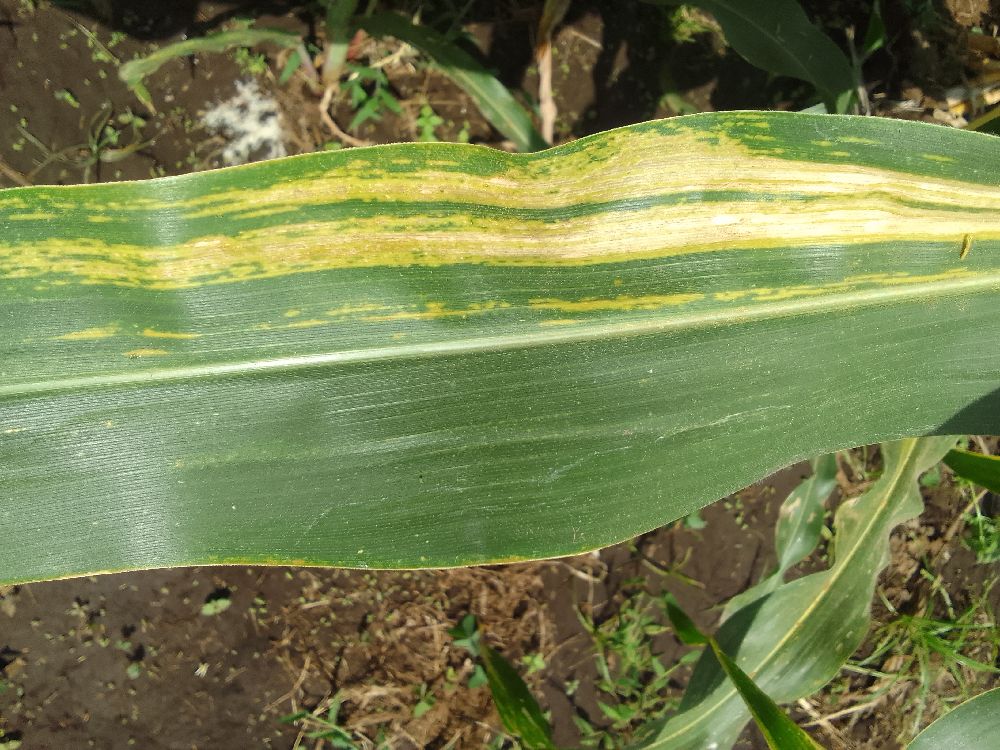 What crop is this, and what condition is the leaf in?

maize, maize lethal necrosis
